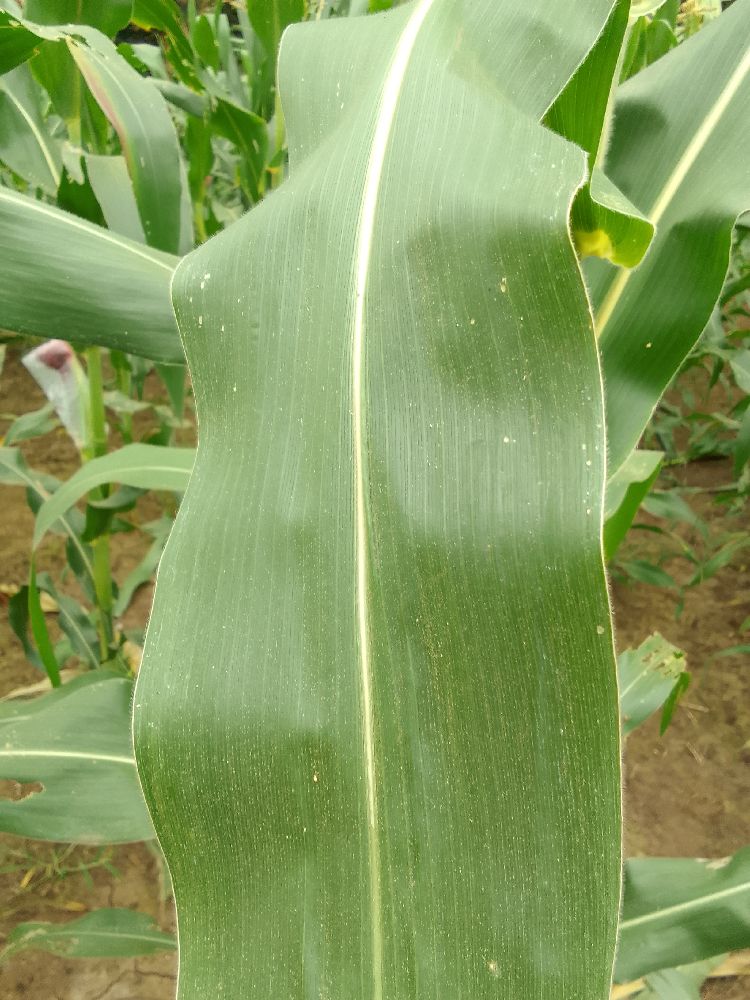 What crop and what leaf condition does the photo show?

maize, healthy
